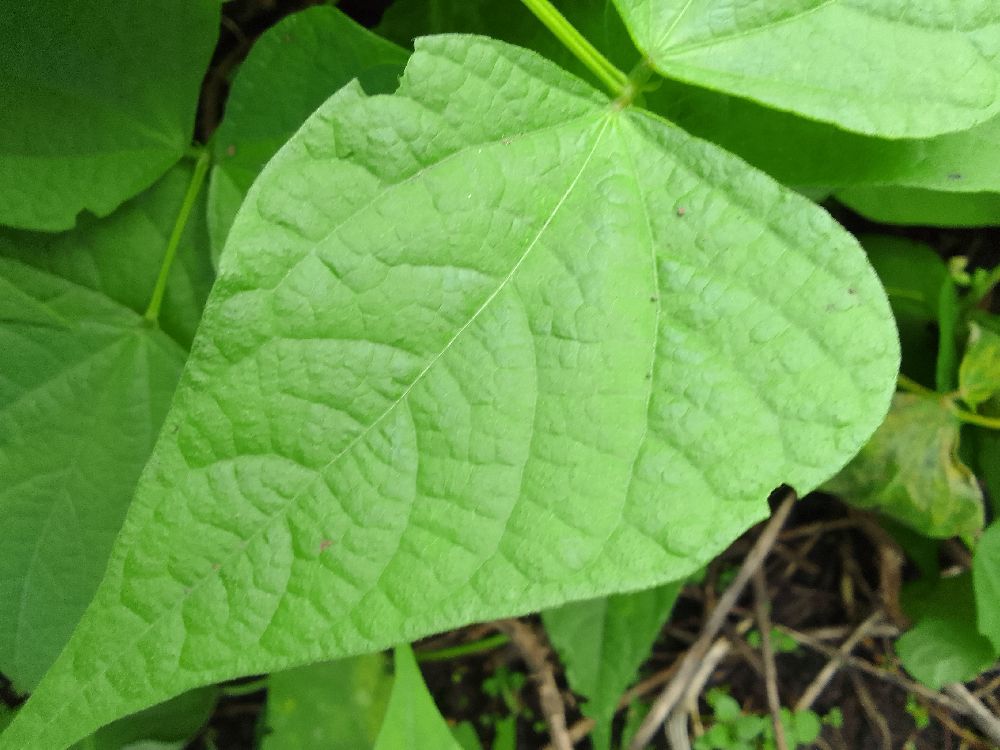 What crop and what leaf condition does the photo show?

common bean, healthy
